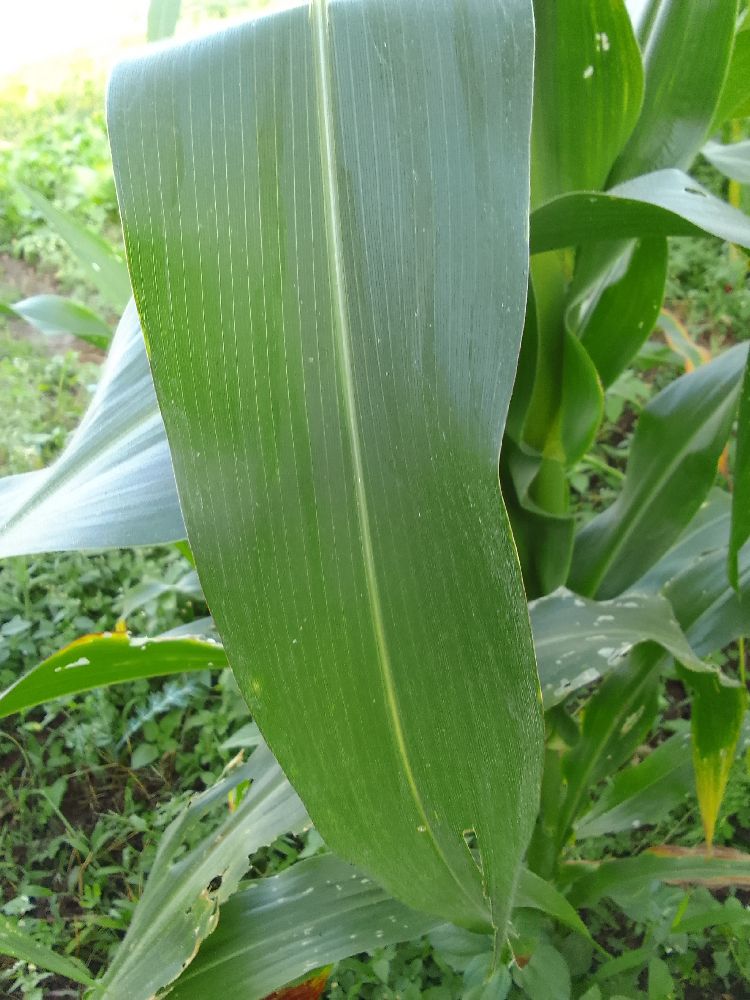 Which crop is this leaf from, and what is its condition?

maize, healthy
